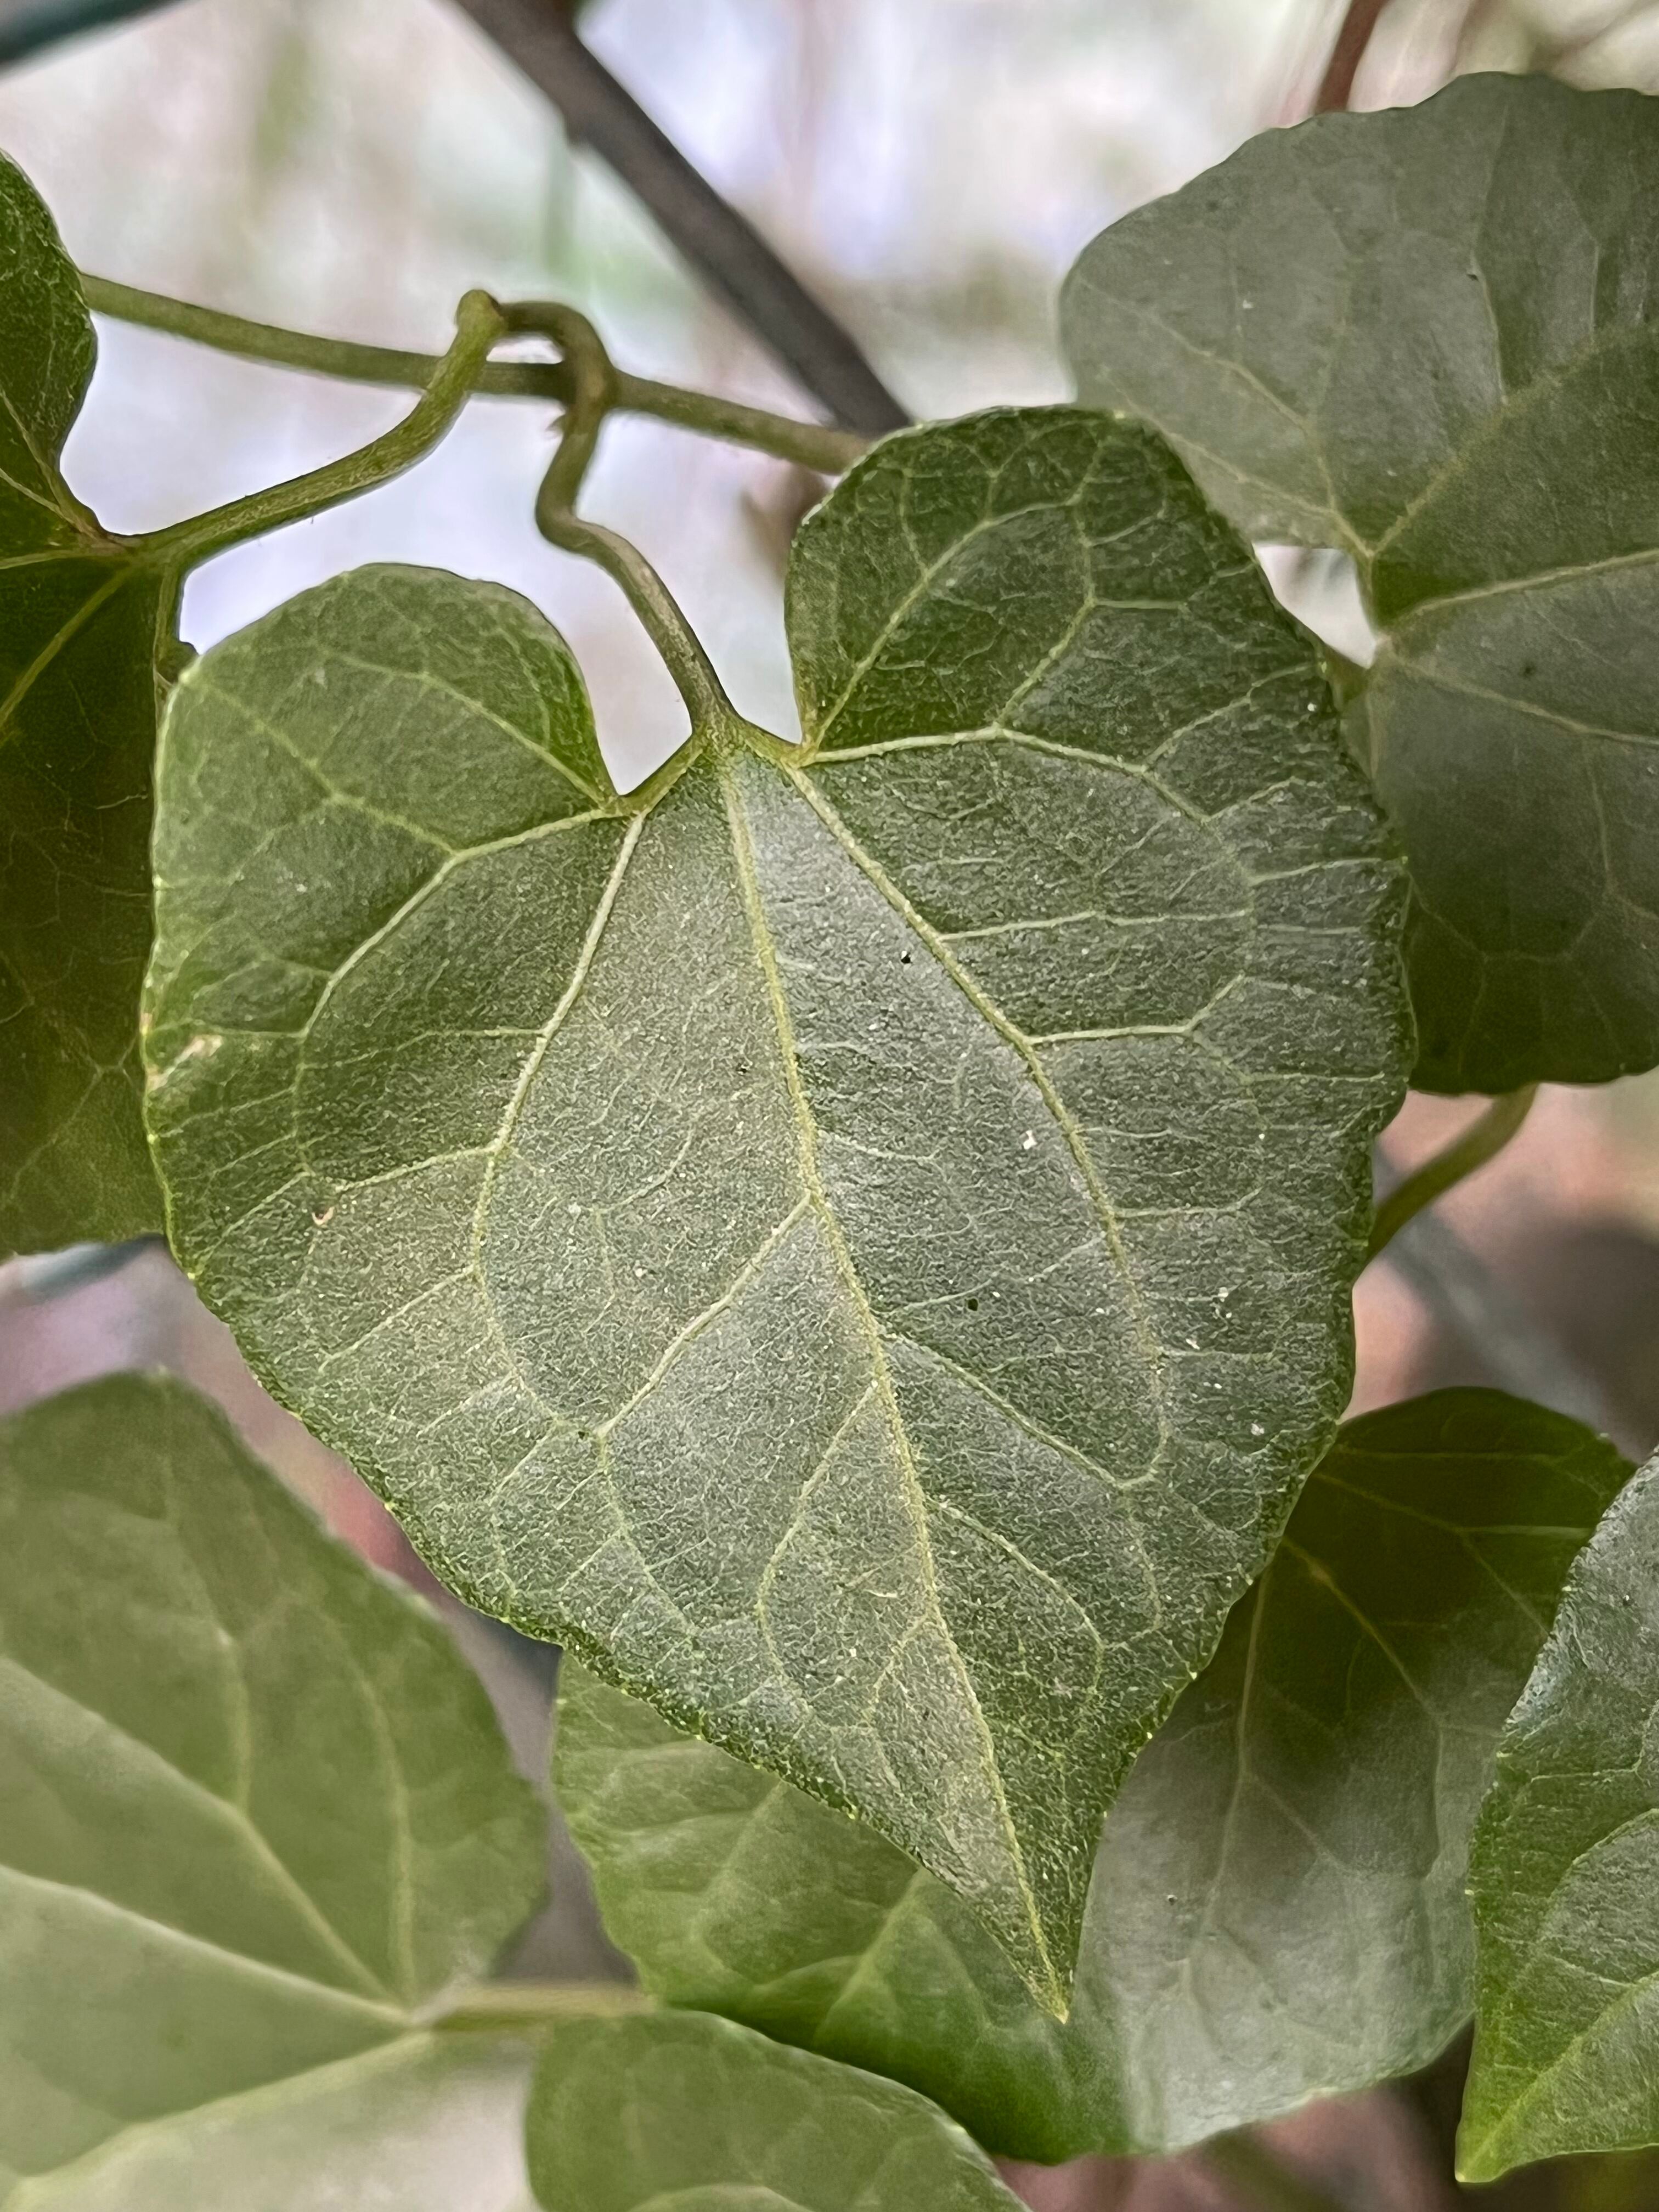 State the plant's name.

bitter vine
